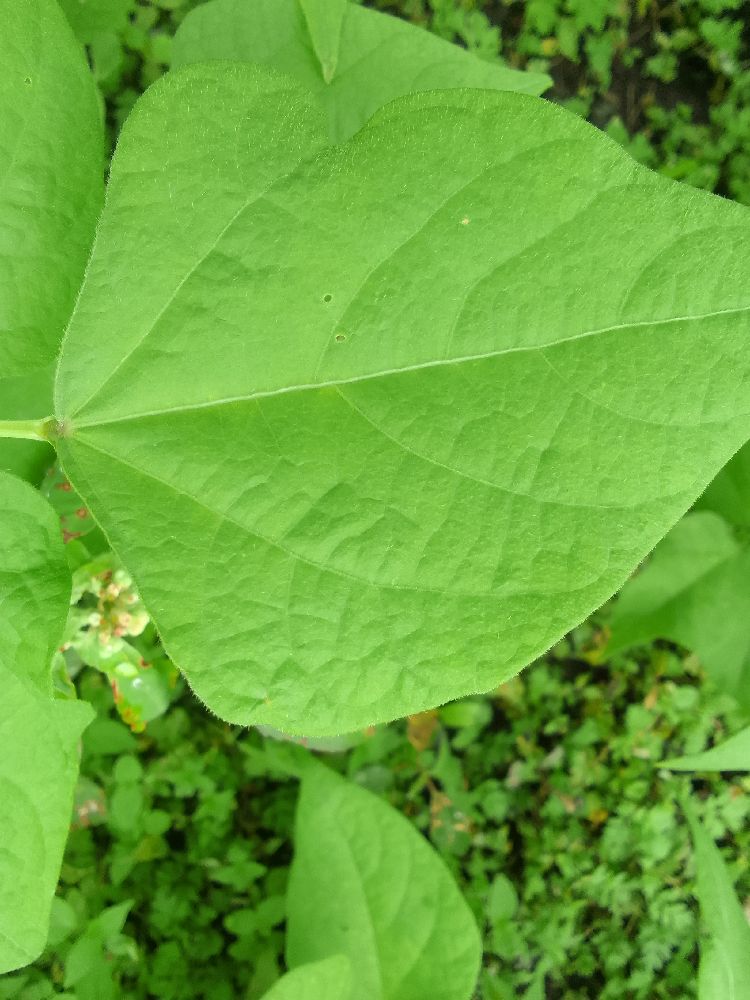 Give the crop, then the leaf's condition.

common bean, healthy
